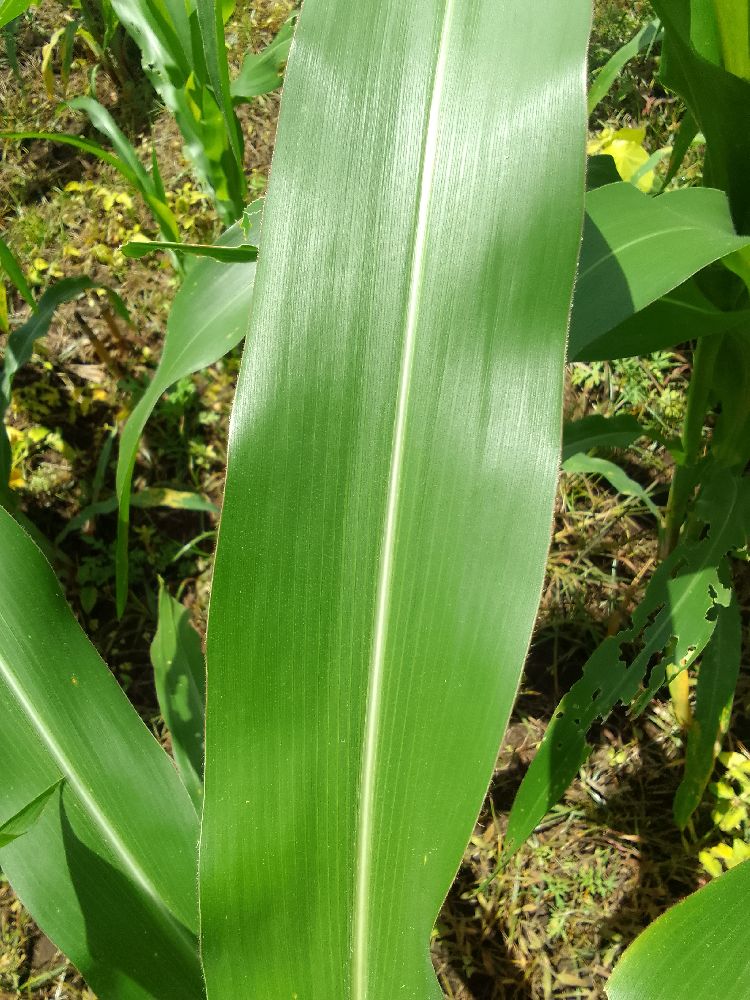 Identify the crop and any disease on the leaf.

maize, healthy
